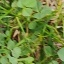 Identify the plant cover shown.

unstructured weed
